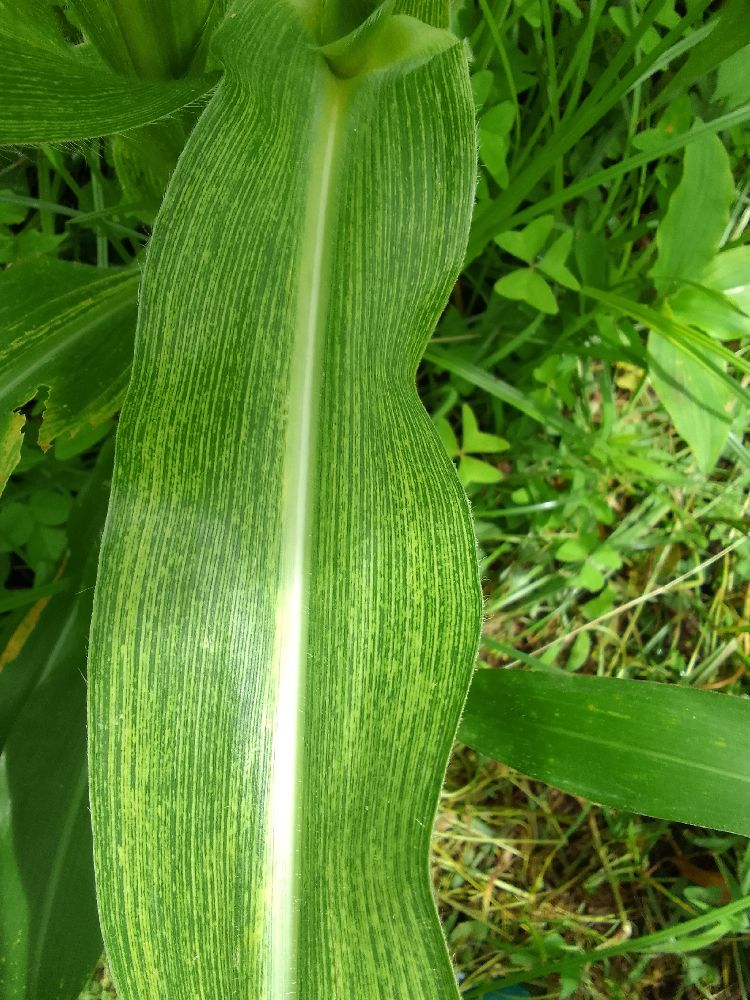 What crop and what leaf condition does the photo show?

maize, maize streak virus
